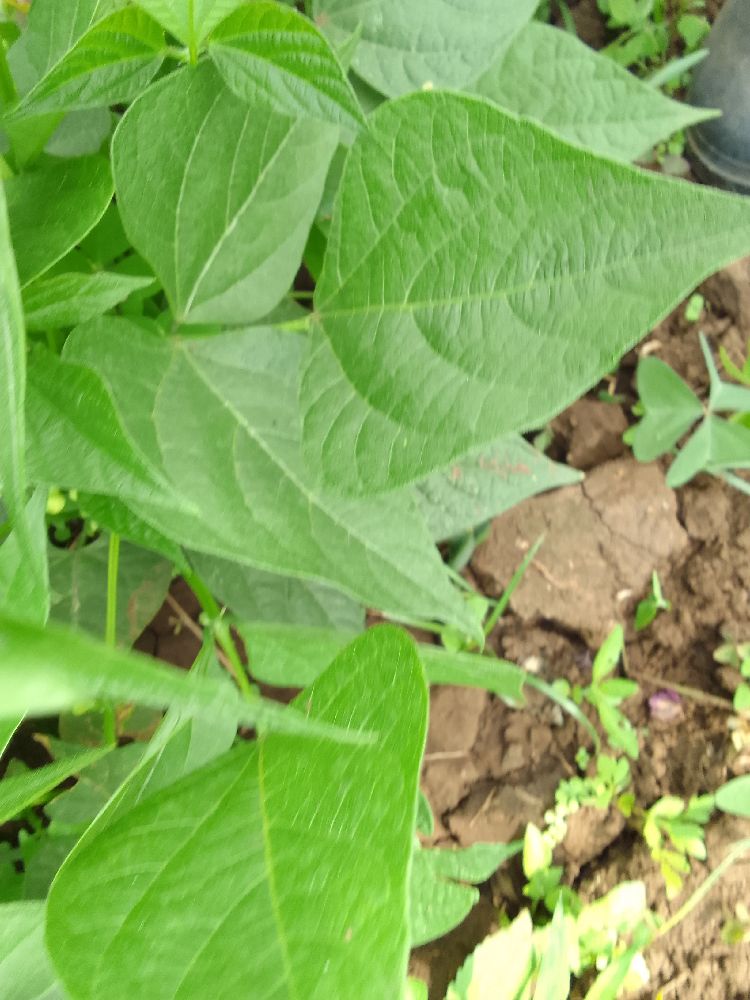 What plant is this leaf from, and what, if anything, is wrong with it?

common bean, healthy
